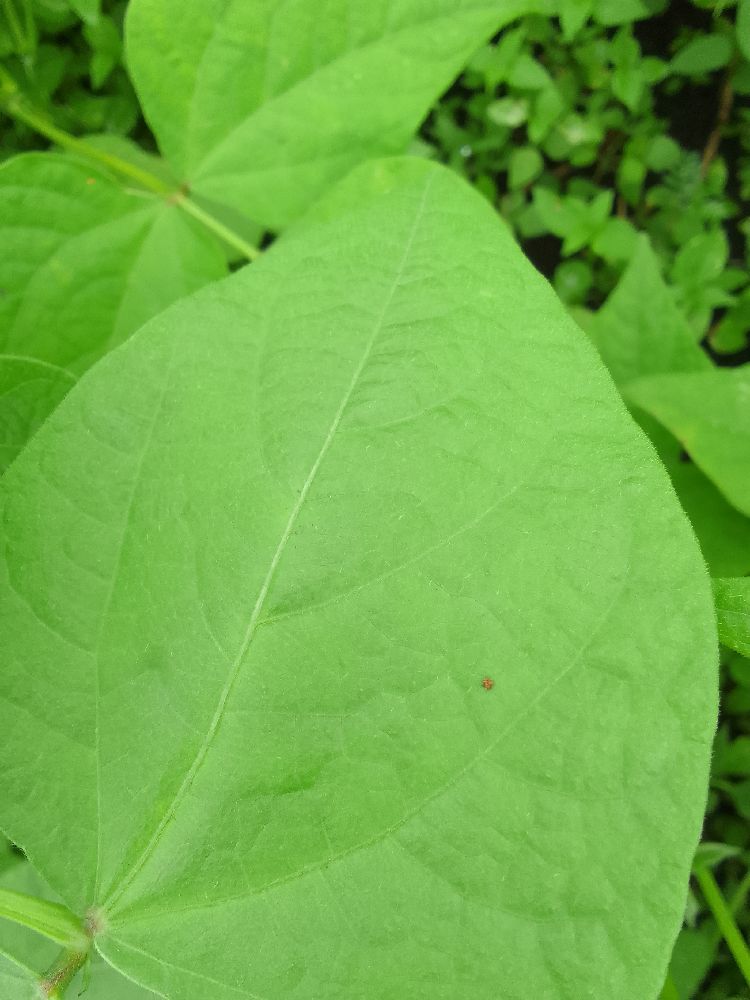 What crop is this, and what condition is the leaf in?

common bean, healthy
